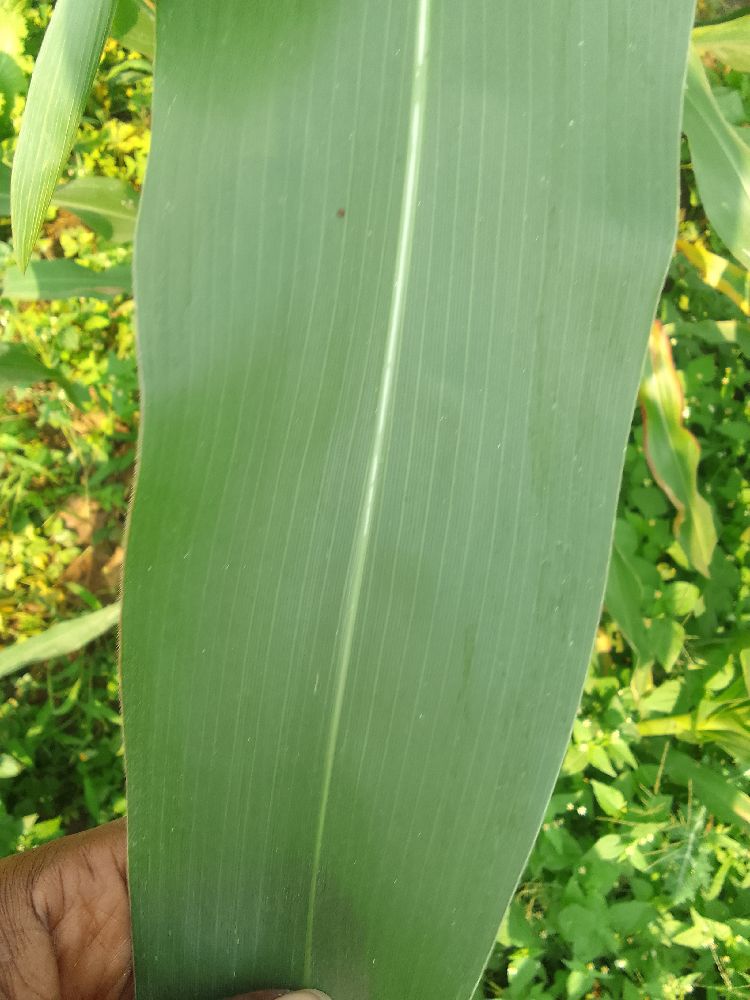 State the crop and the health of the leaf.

maize, healthy
